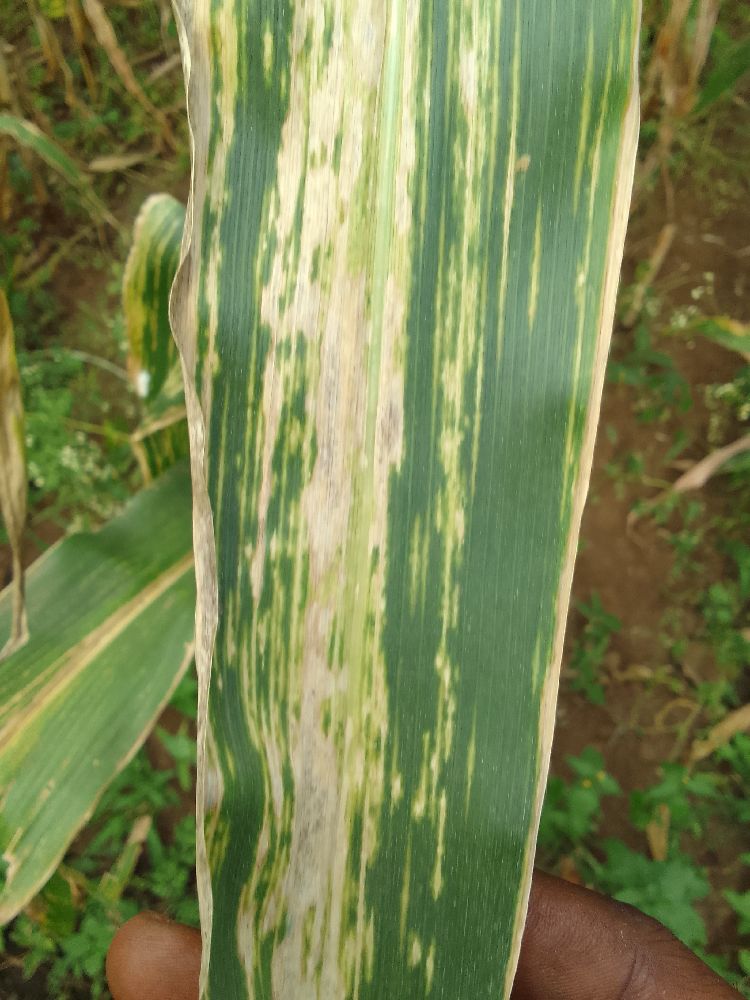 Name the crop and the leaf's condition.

maize, maize lethal necrosis
